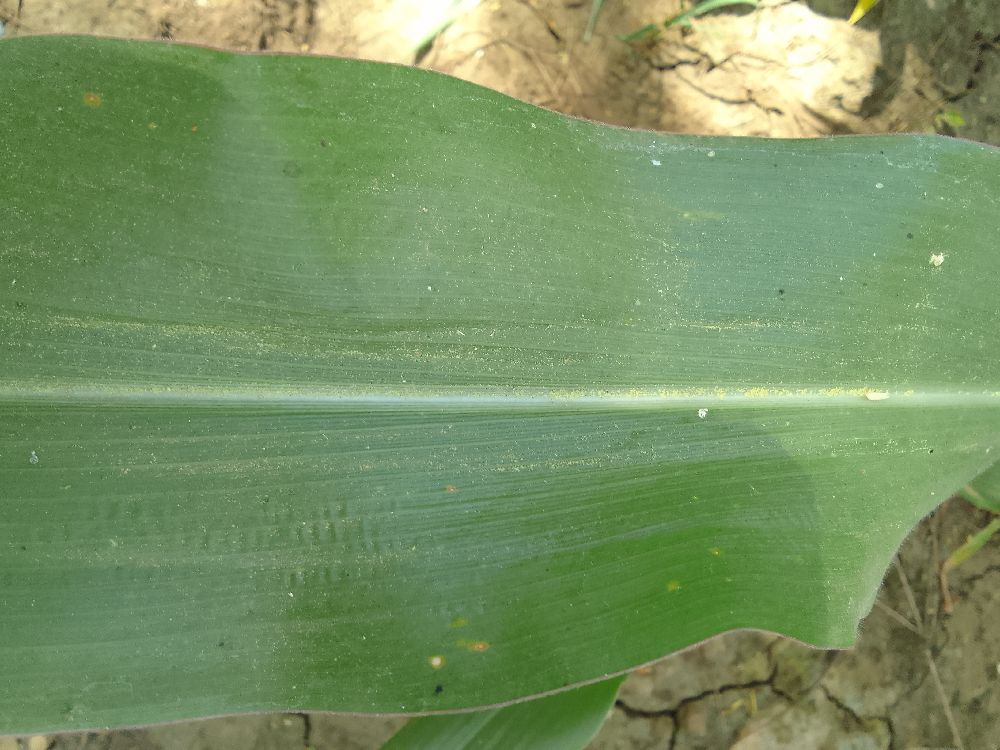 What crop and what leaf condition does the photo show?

maize, healthy
